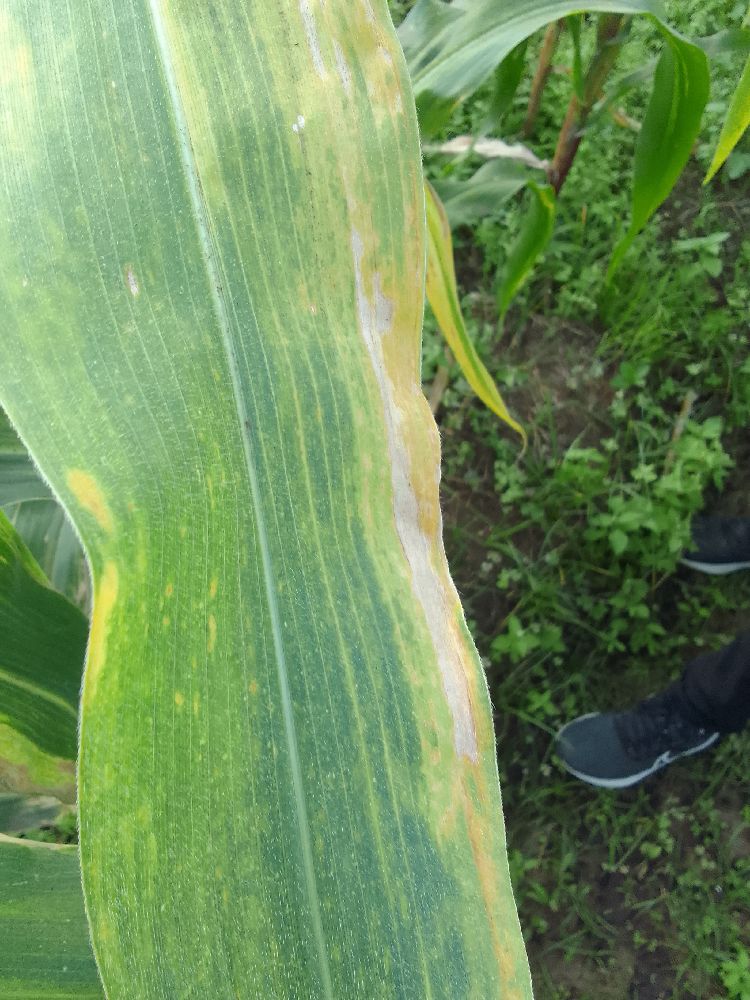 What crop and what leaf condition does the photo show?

maize, maize lethal necrosis
